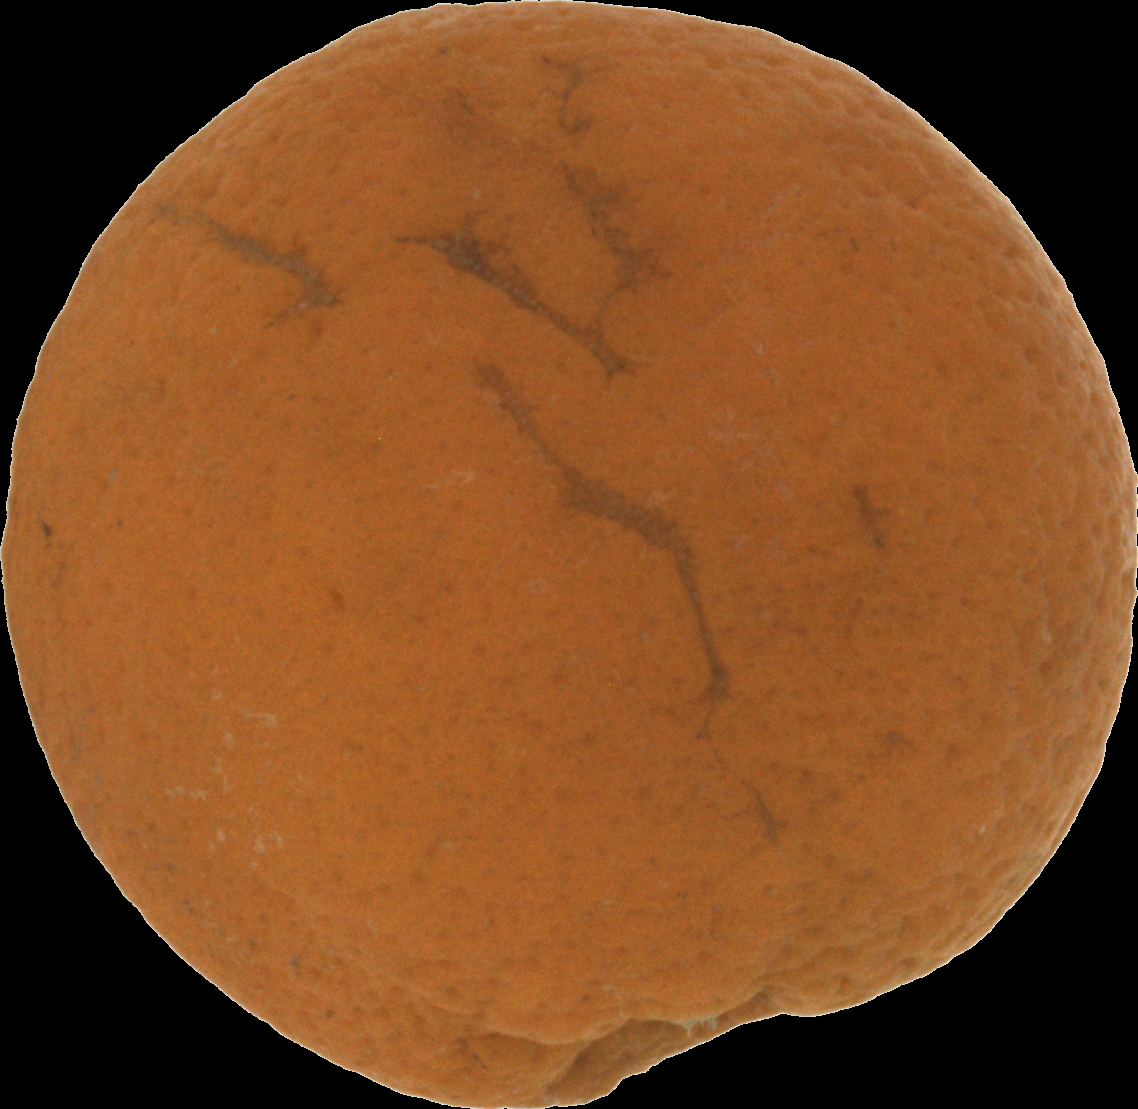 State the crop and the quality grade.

orange, bad
